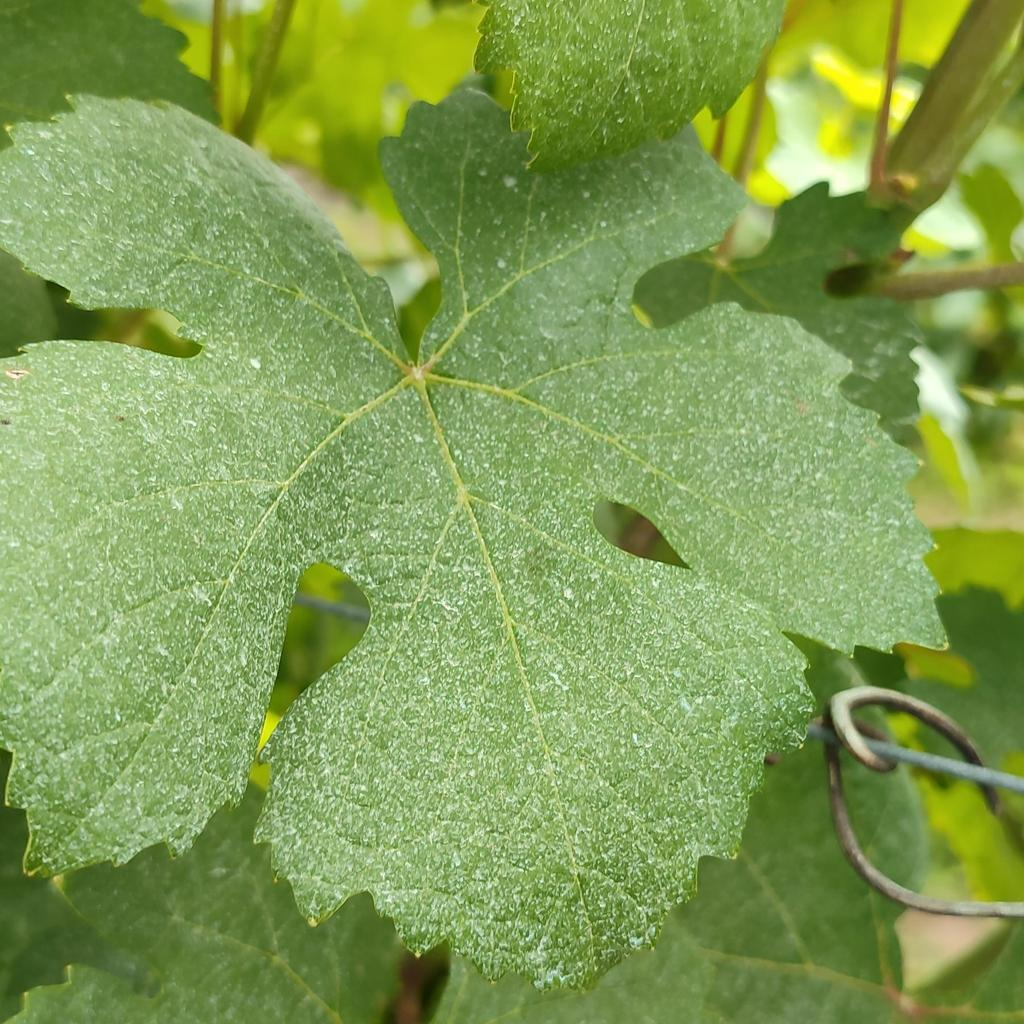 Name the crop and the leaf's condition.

grapevine, healthy
